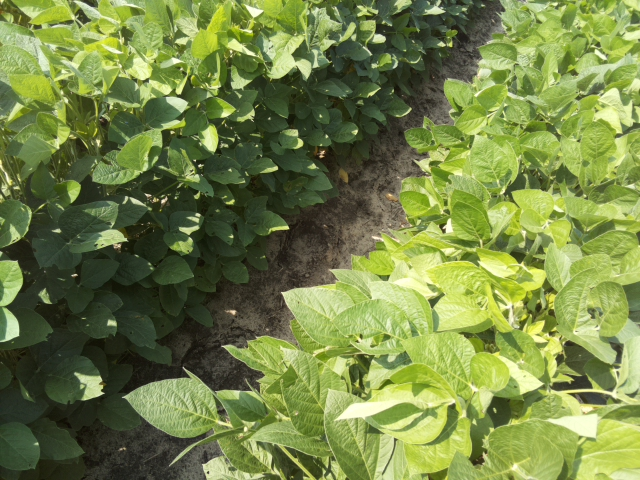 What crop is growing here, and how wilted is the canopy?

soybean, leaves with no wilting
